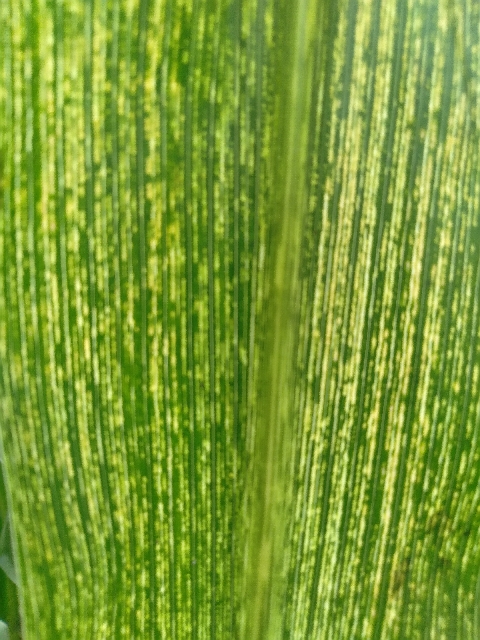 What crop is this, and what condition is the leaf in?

maize, maize streak virus
